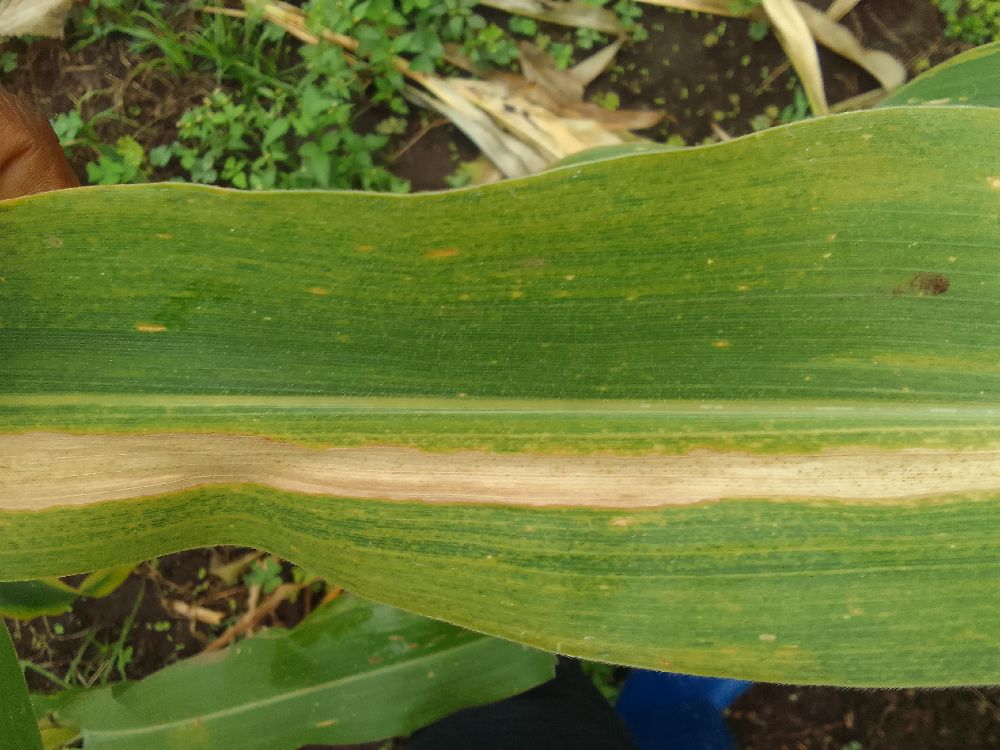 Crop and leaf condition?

maize, maize lethal necrosis
